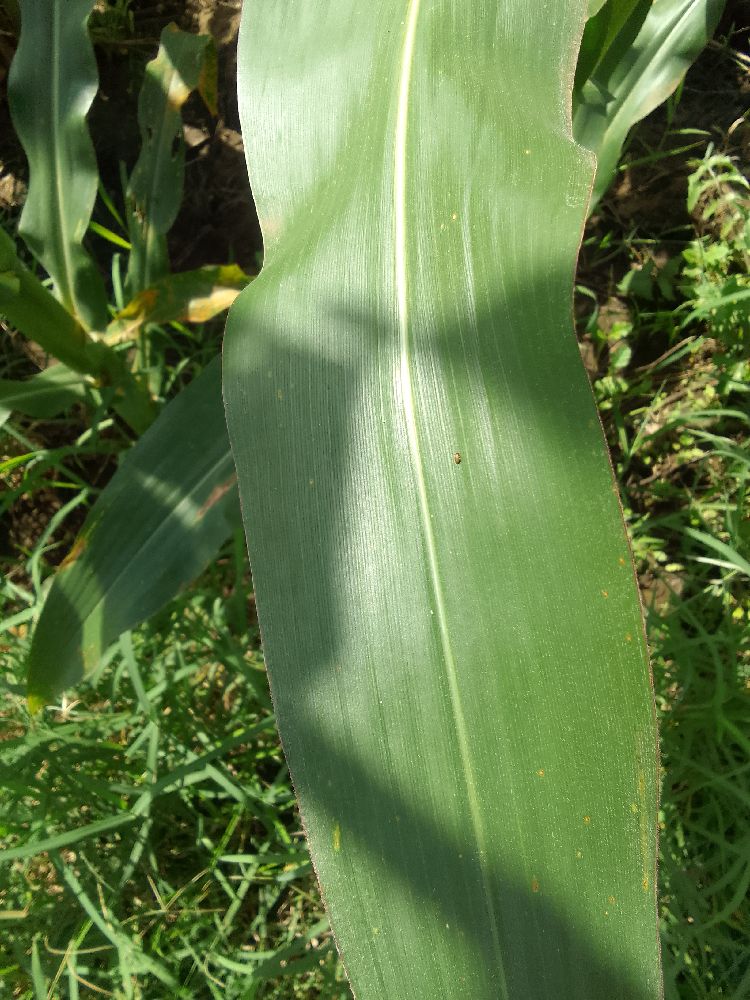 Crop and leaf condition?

maize, healthy
